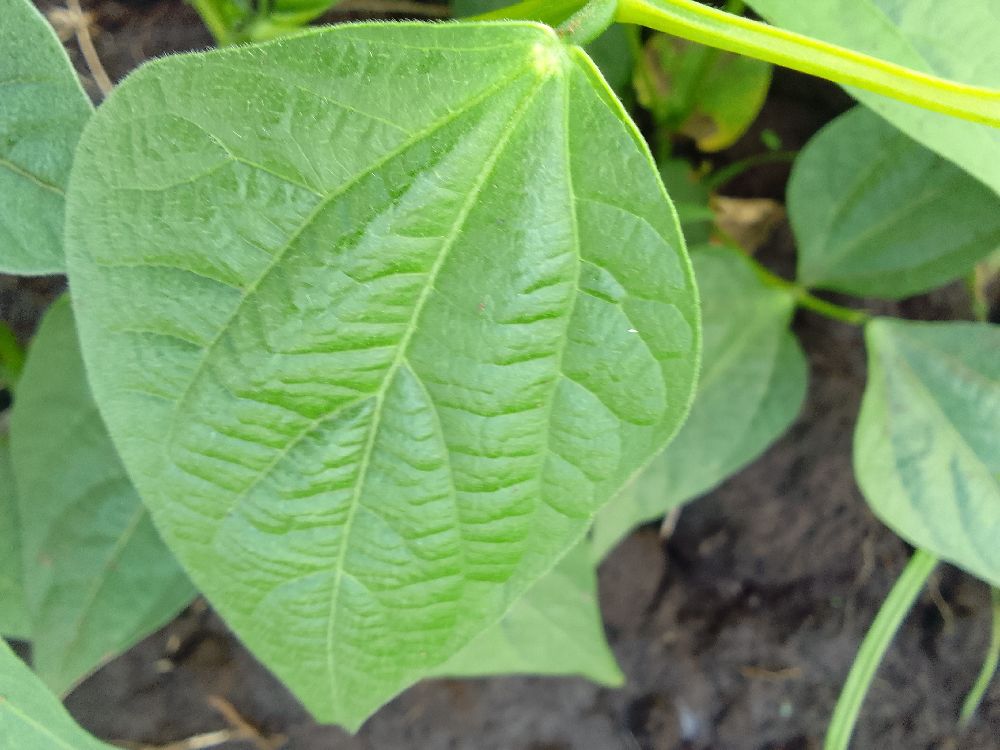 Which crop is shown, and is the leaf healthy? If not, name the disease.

common bean, healthy
